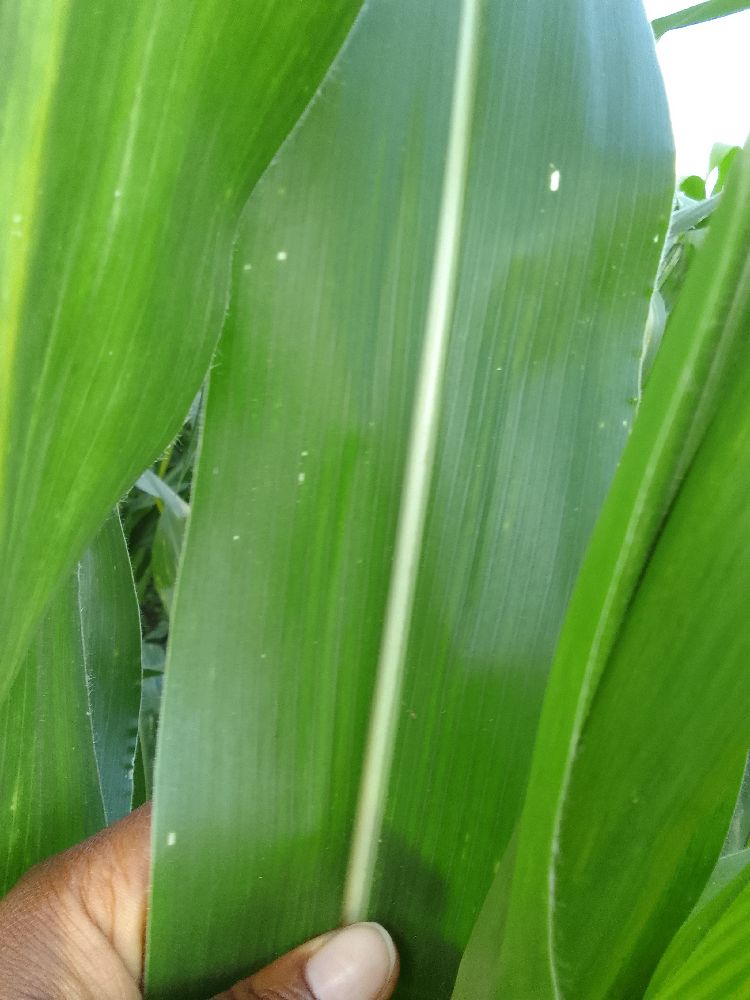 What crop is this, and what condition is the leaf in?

maize, healthy
